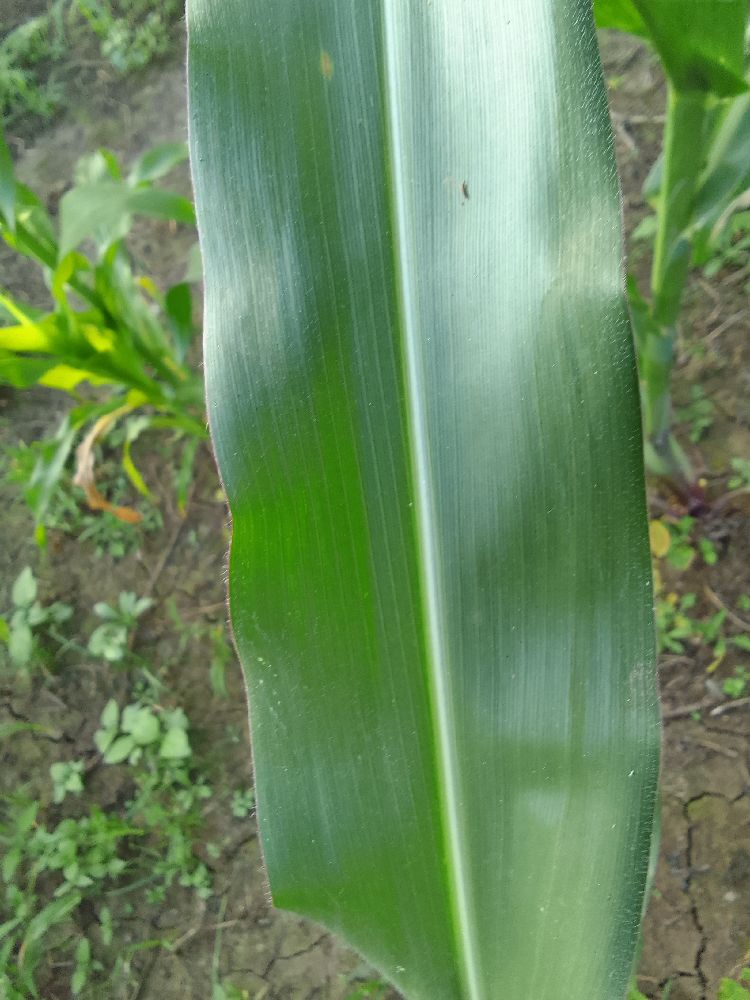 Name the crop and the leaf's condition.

maize, healthy
